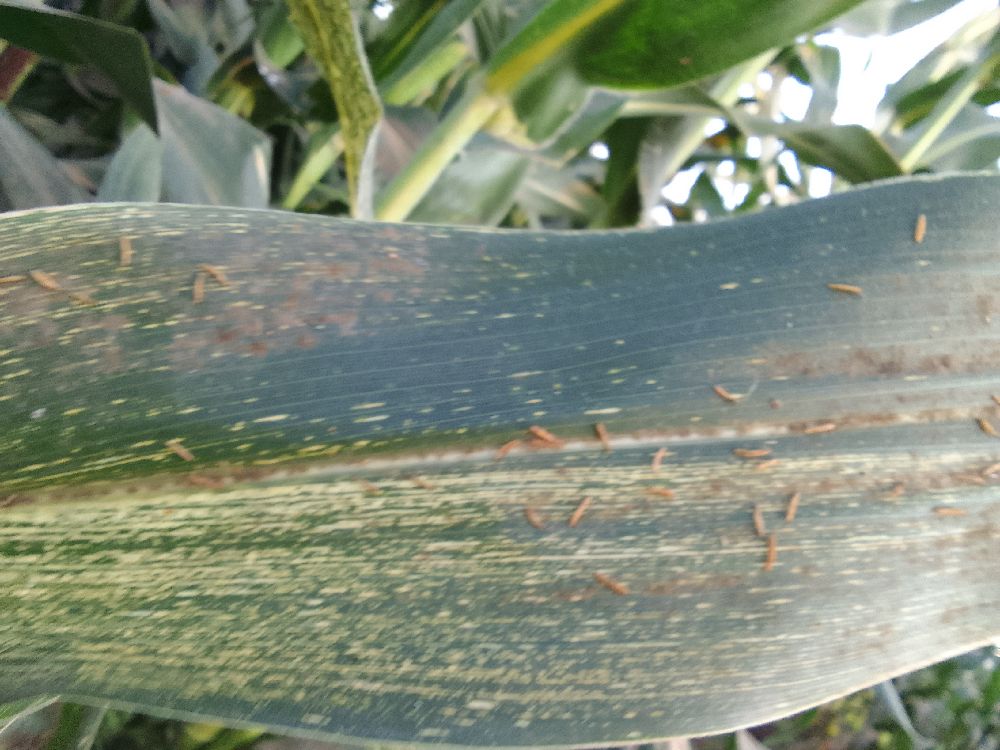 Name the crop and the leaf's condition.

maize, maize streak virus
